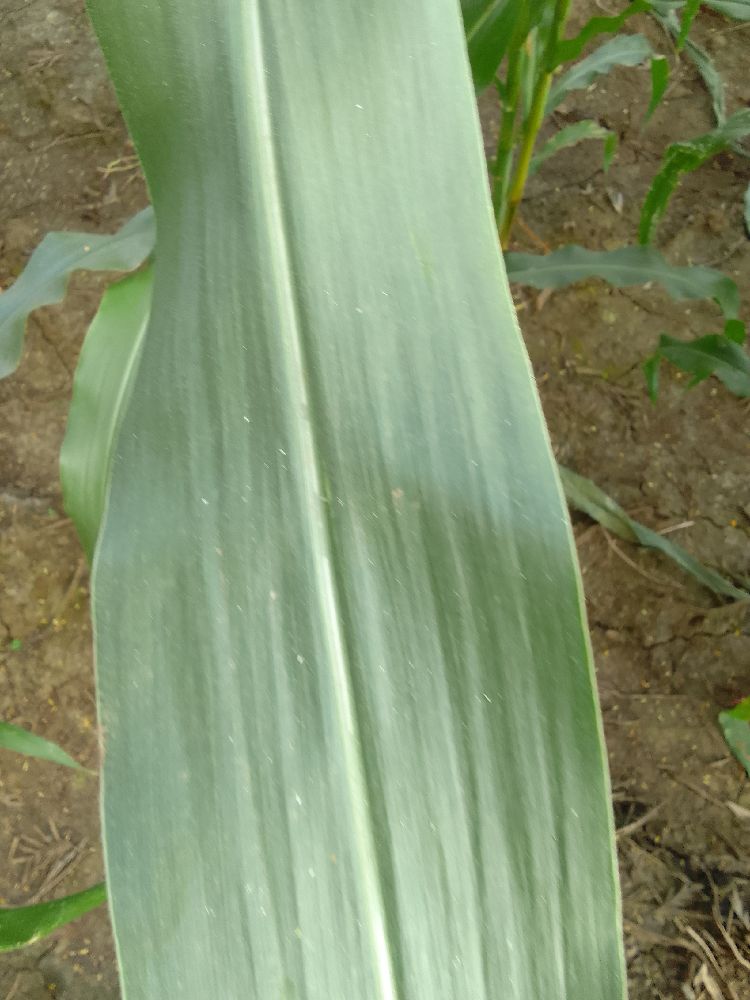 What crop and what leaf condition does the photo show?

maize, healthy
